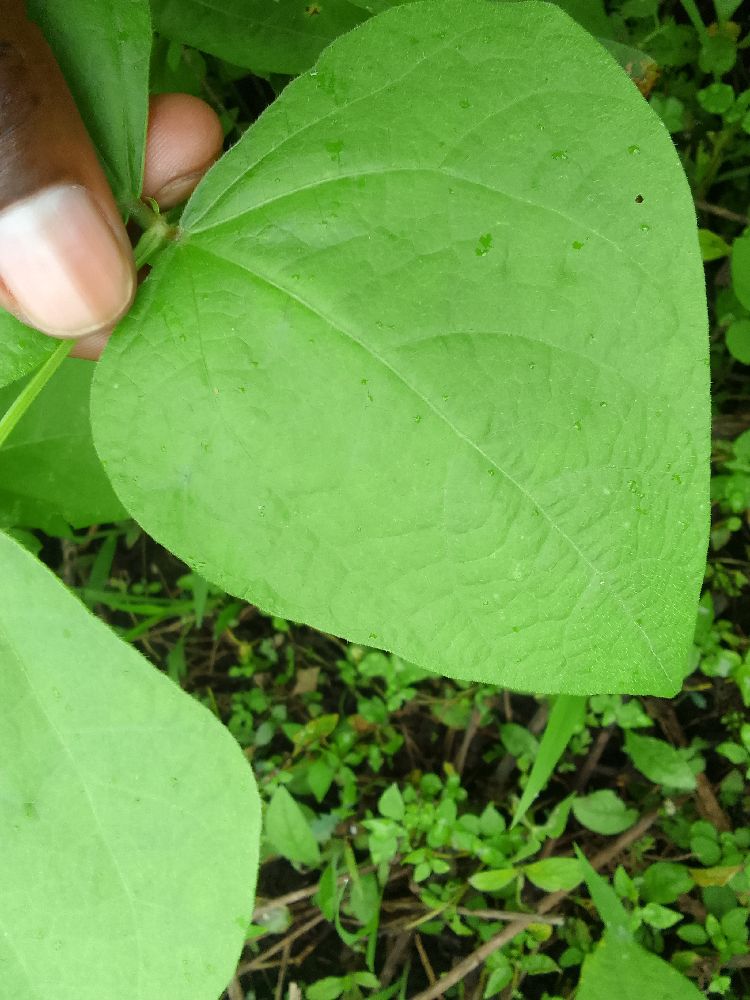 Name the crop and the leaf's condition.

common bean, healthy
